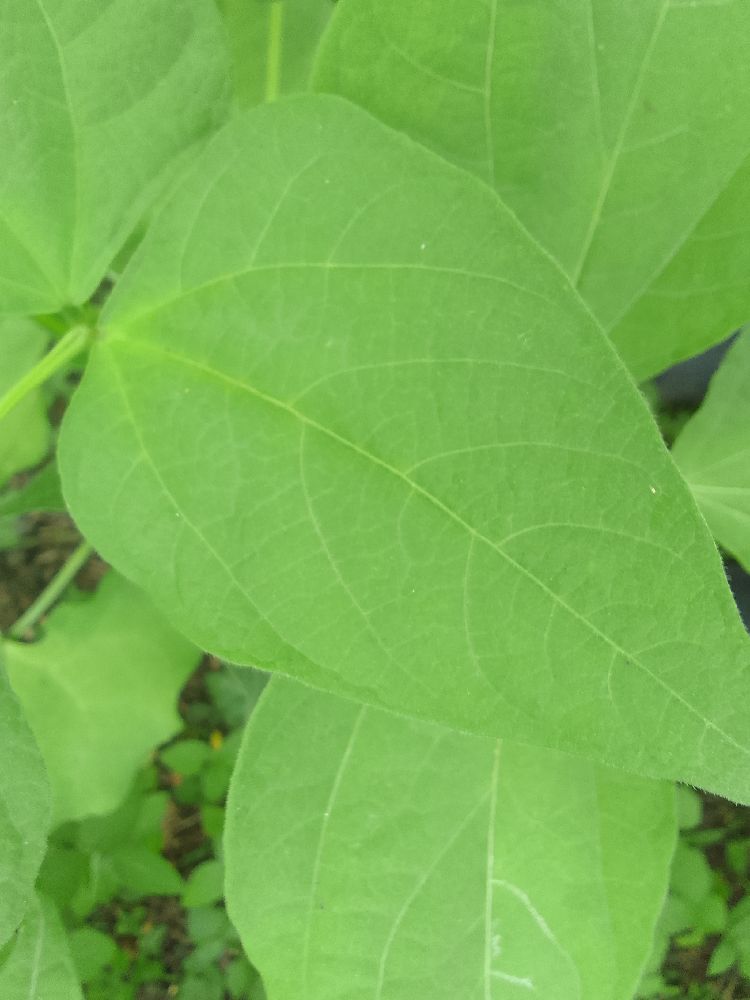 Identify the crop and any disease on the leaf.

common bean, healthy
